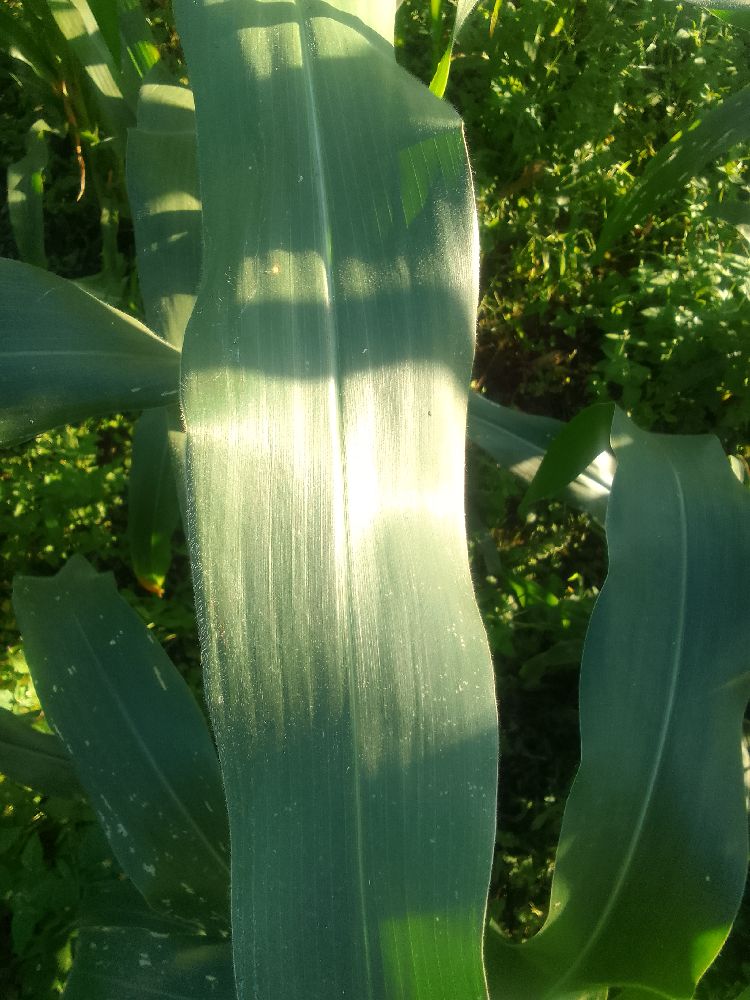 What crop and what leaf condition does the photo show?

maize, healthy
